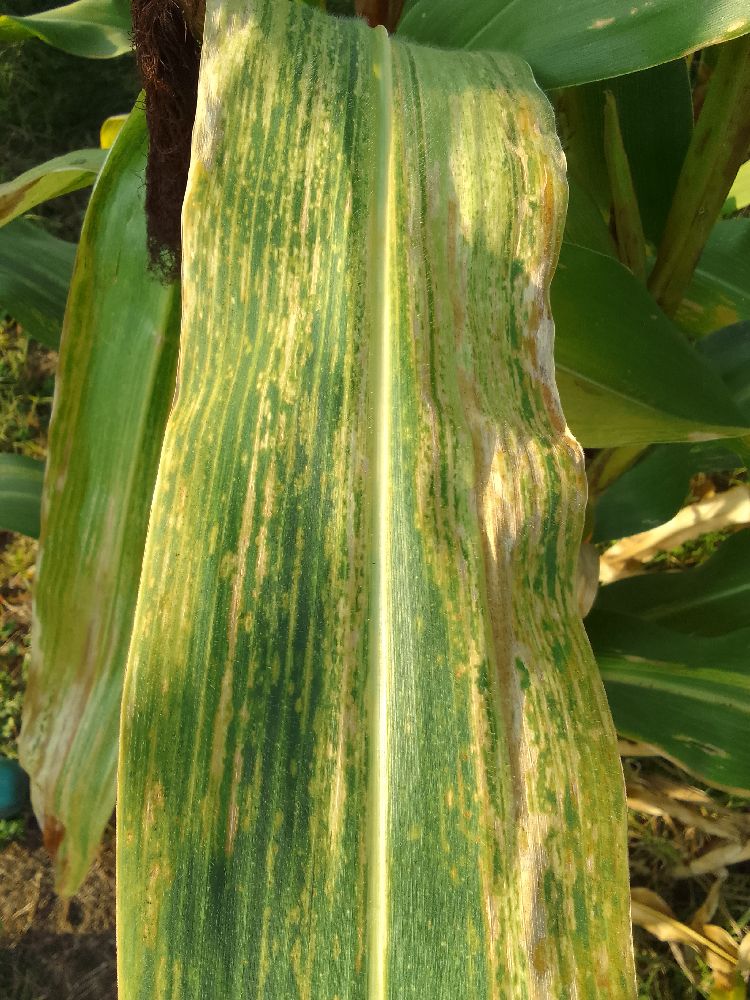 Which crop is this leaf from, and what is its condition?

maize, maize lethal necrosis
